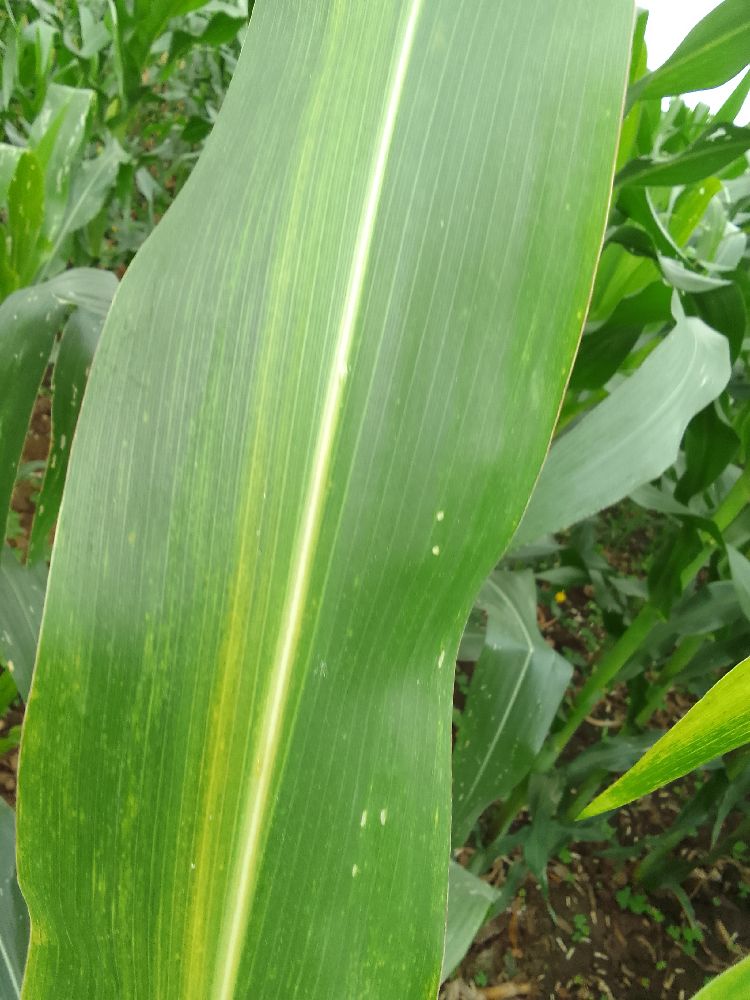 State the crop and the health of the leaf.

maize, maize lethal necrosis
